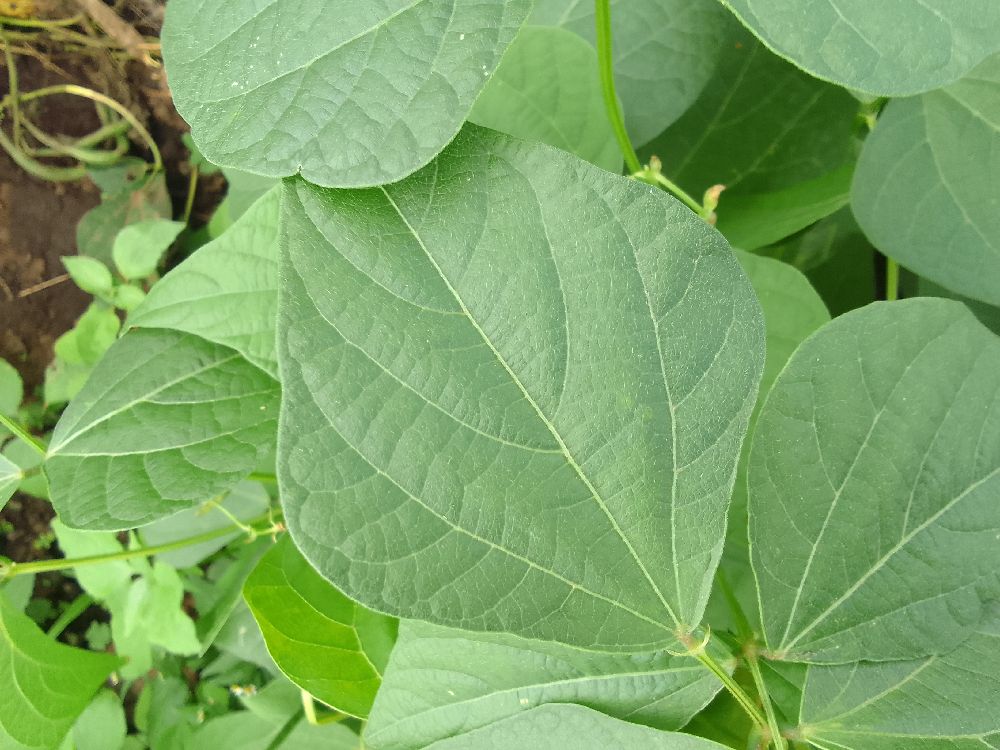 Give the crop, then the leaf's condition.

common bean, healthy
